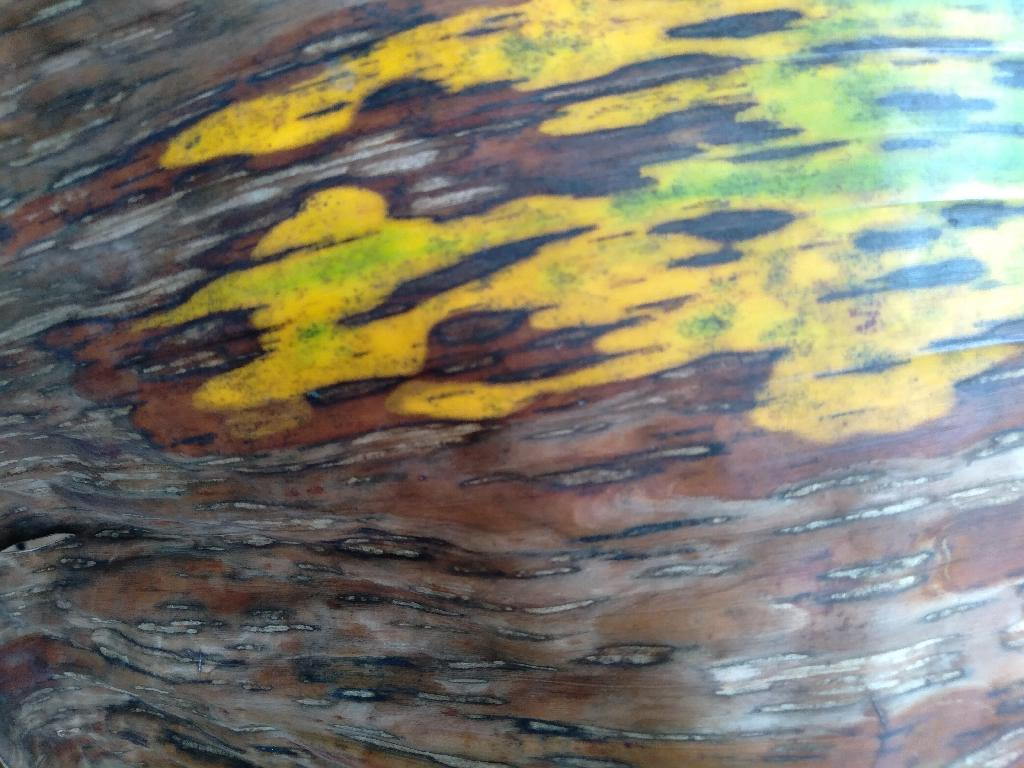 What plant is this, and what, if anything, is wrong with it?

banana, black sigatoka
